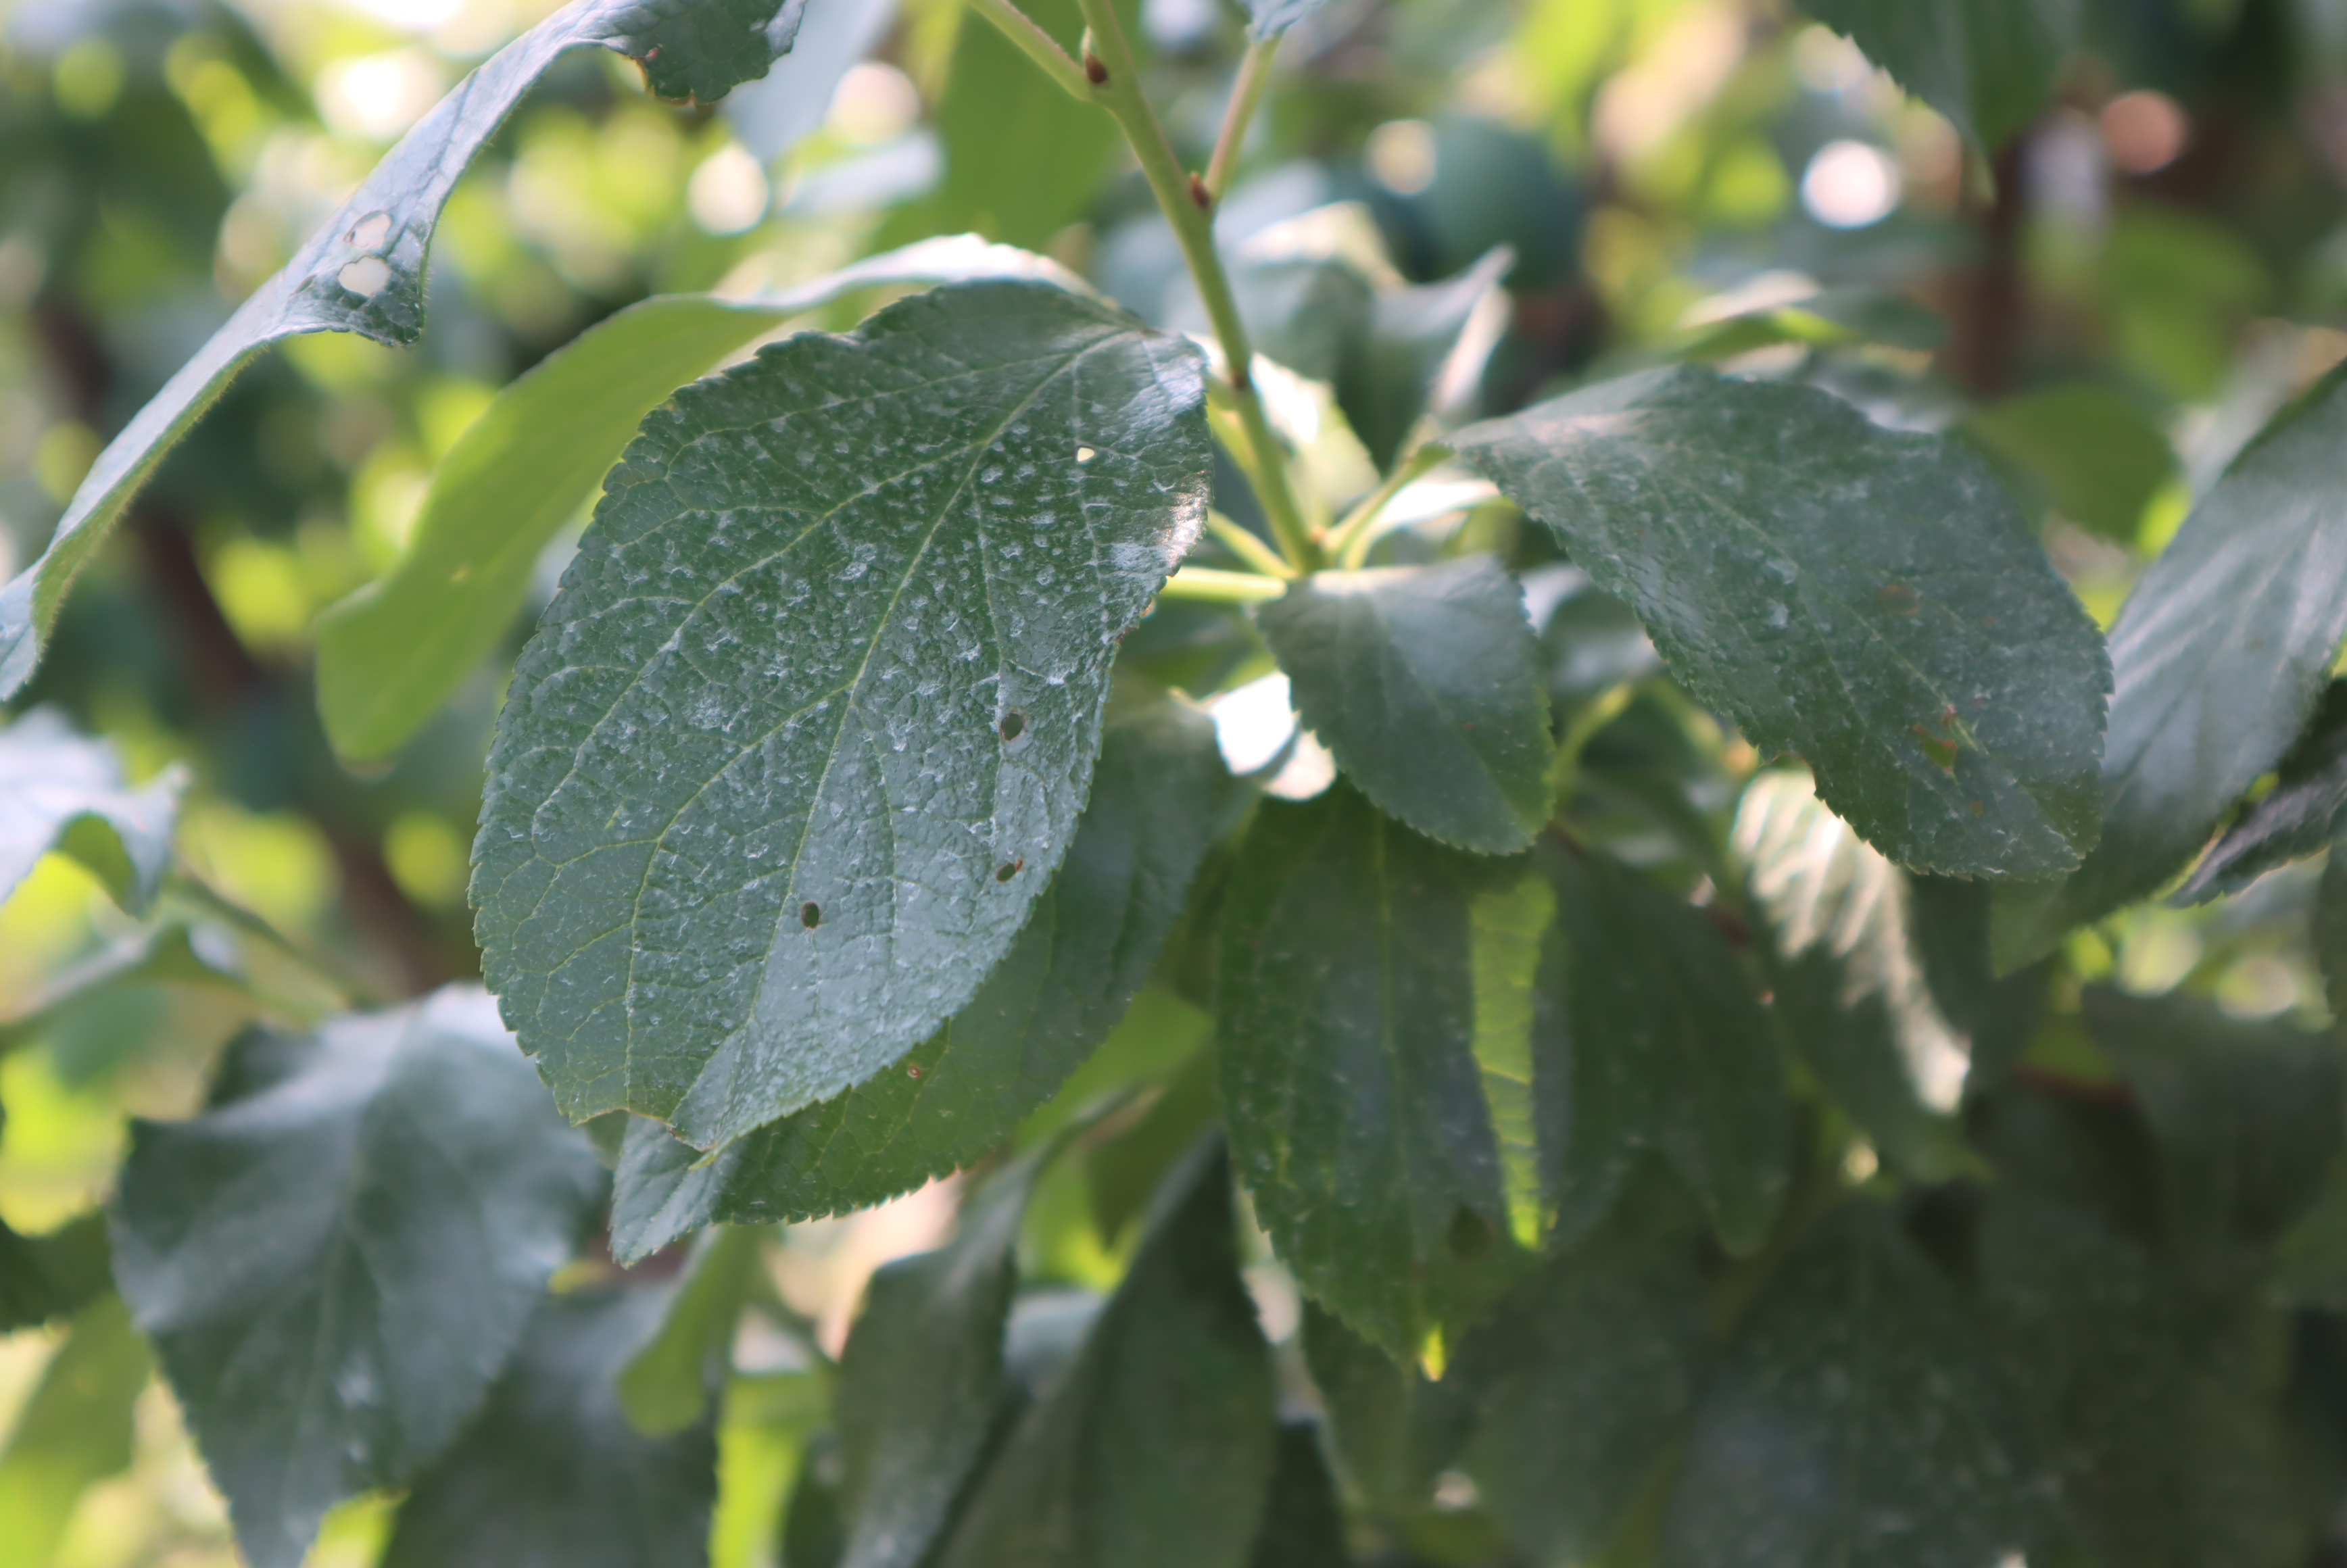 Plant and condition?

plum, shot hole disease
